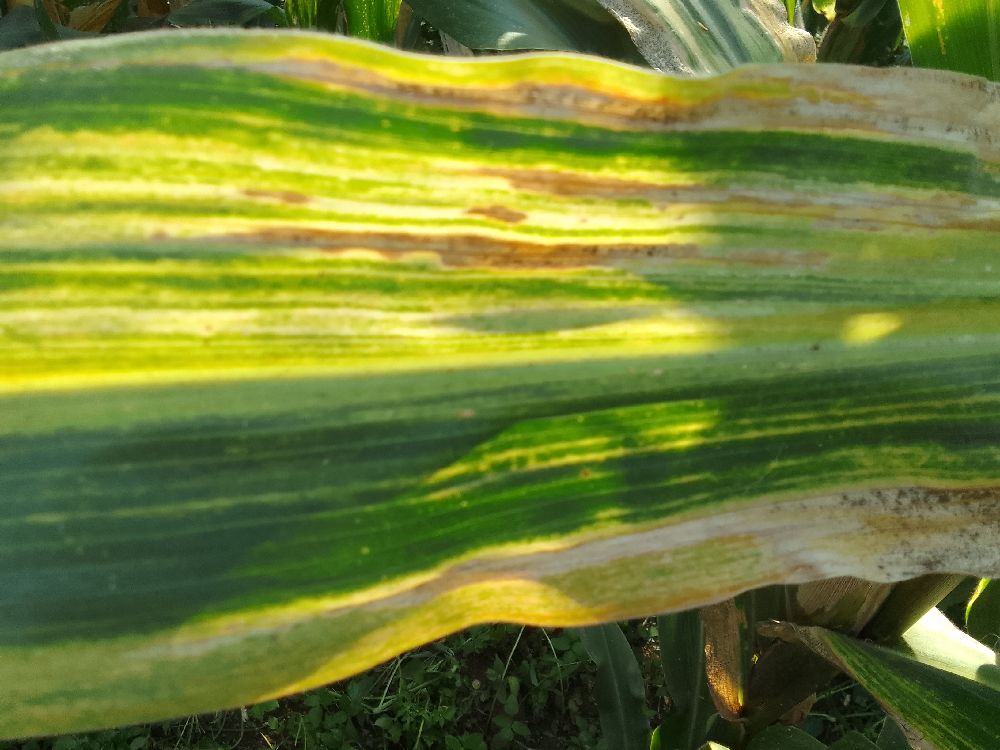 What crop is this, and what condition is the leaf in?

maize, maize lethal necrosis
